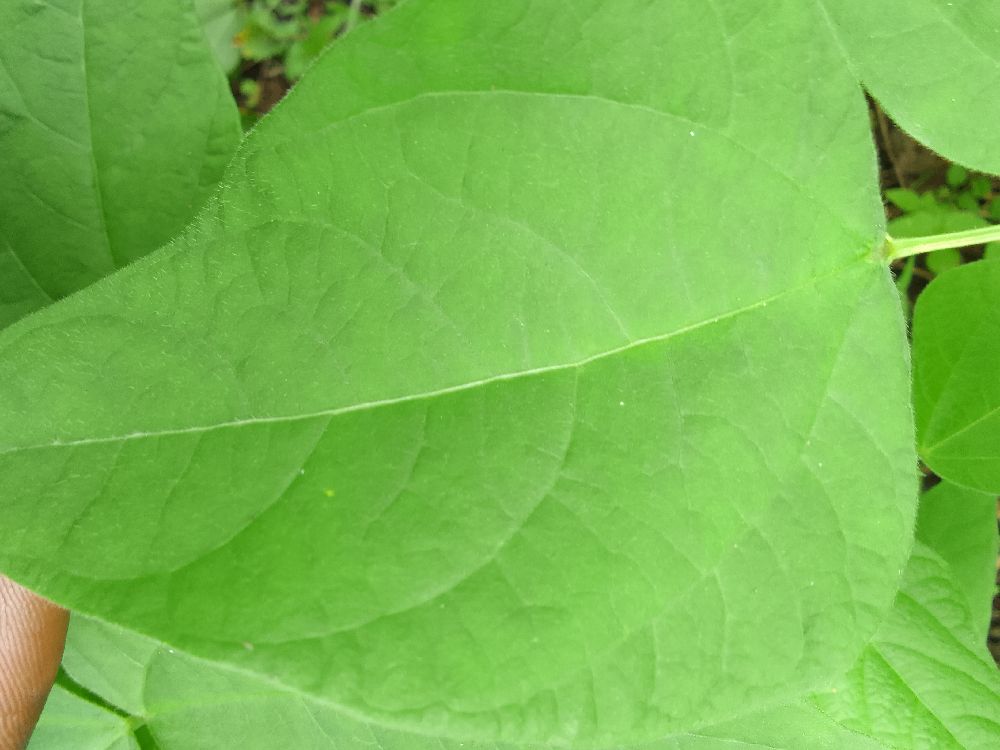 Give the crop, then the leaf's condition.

common bean, healthy
